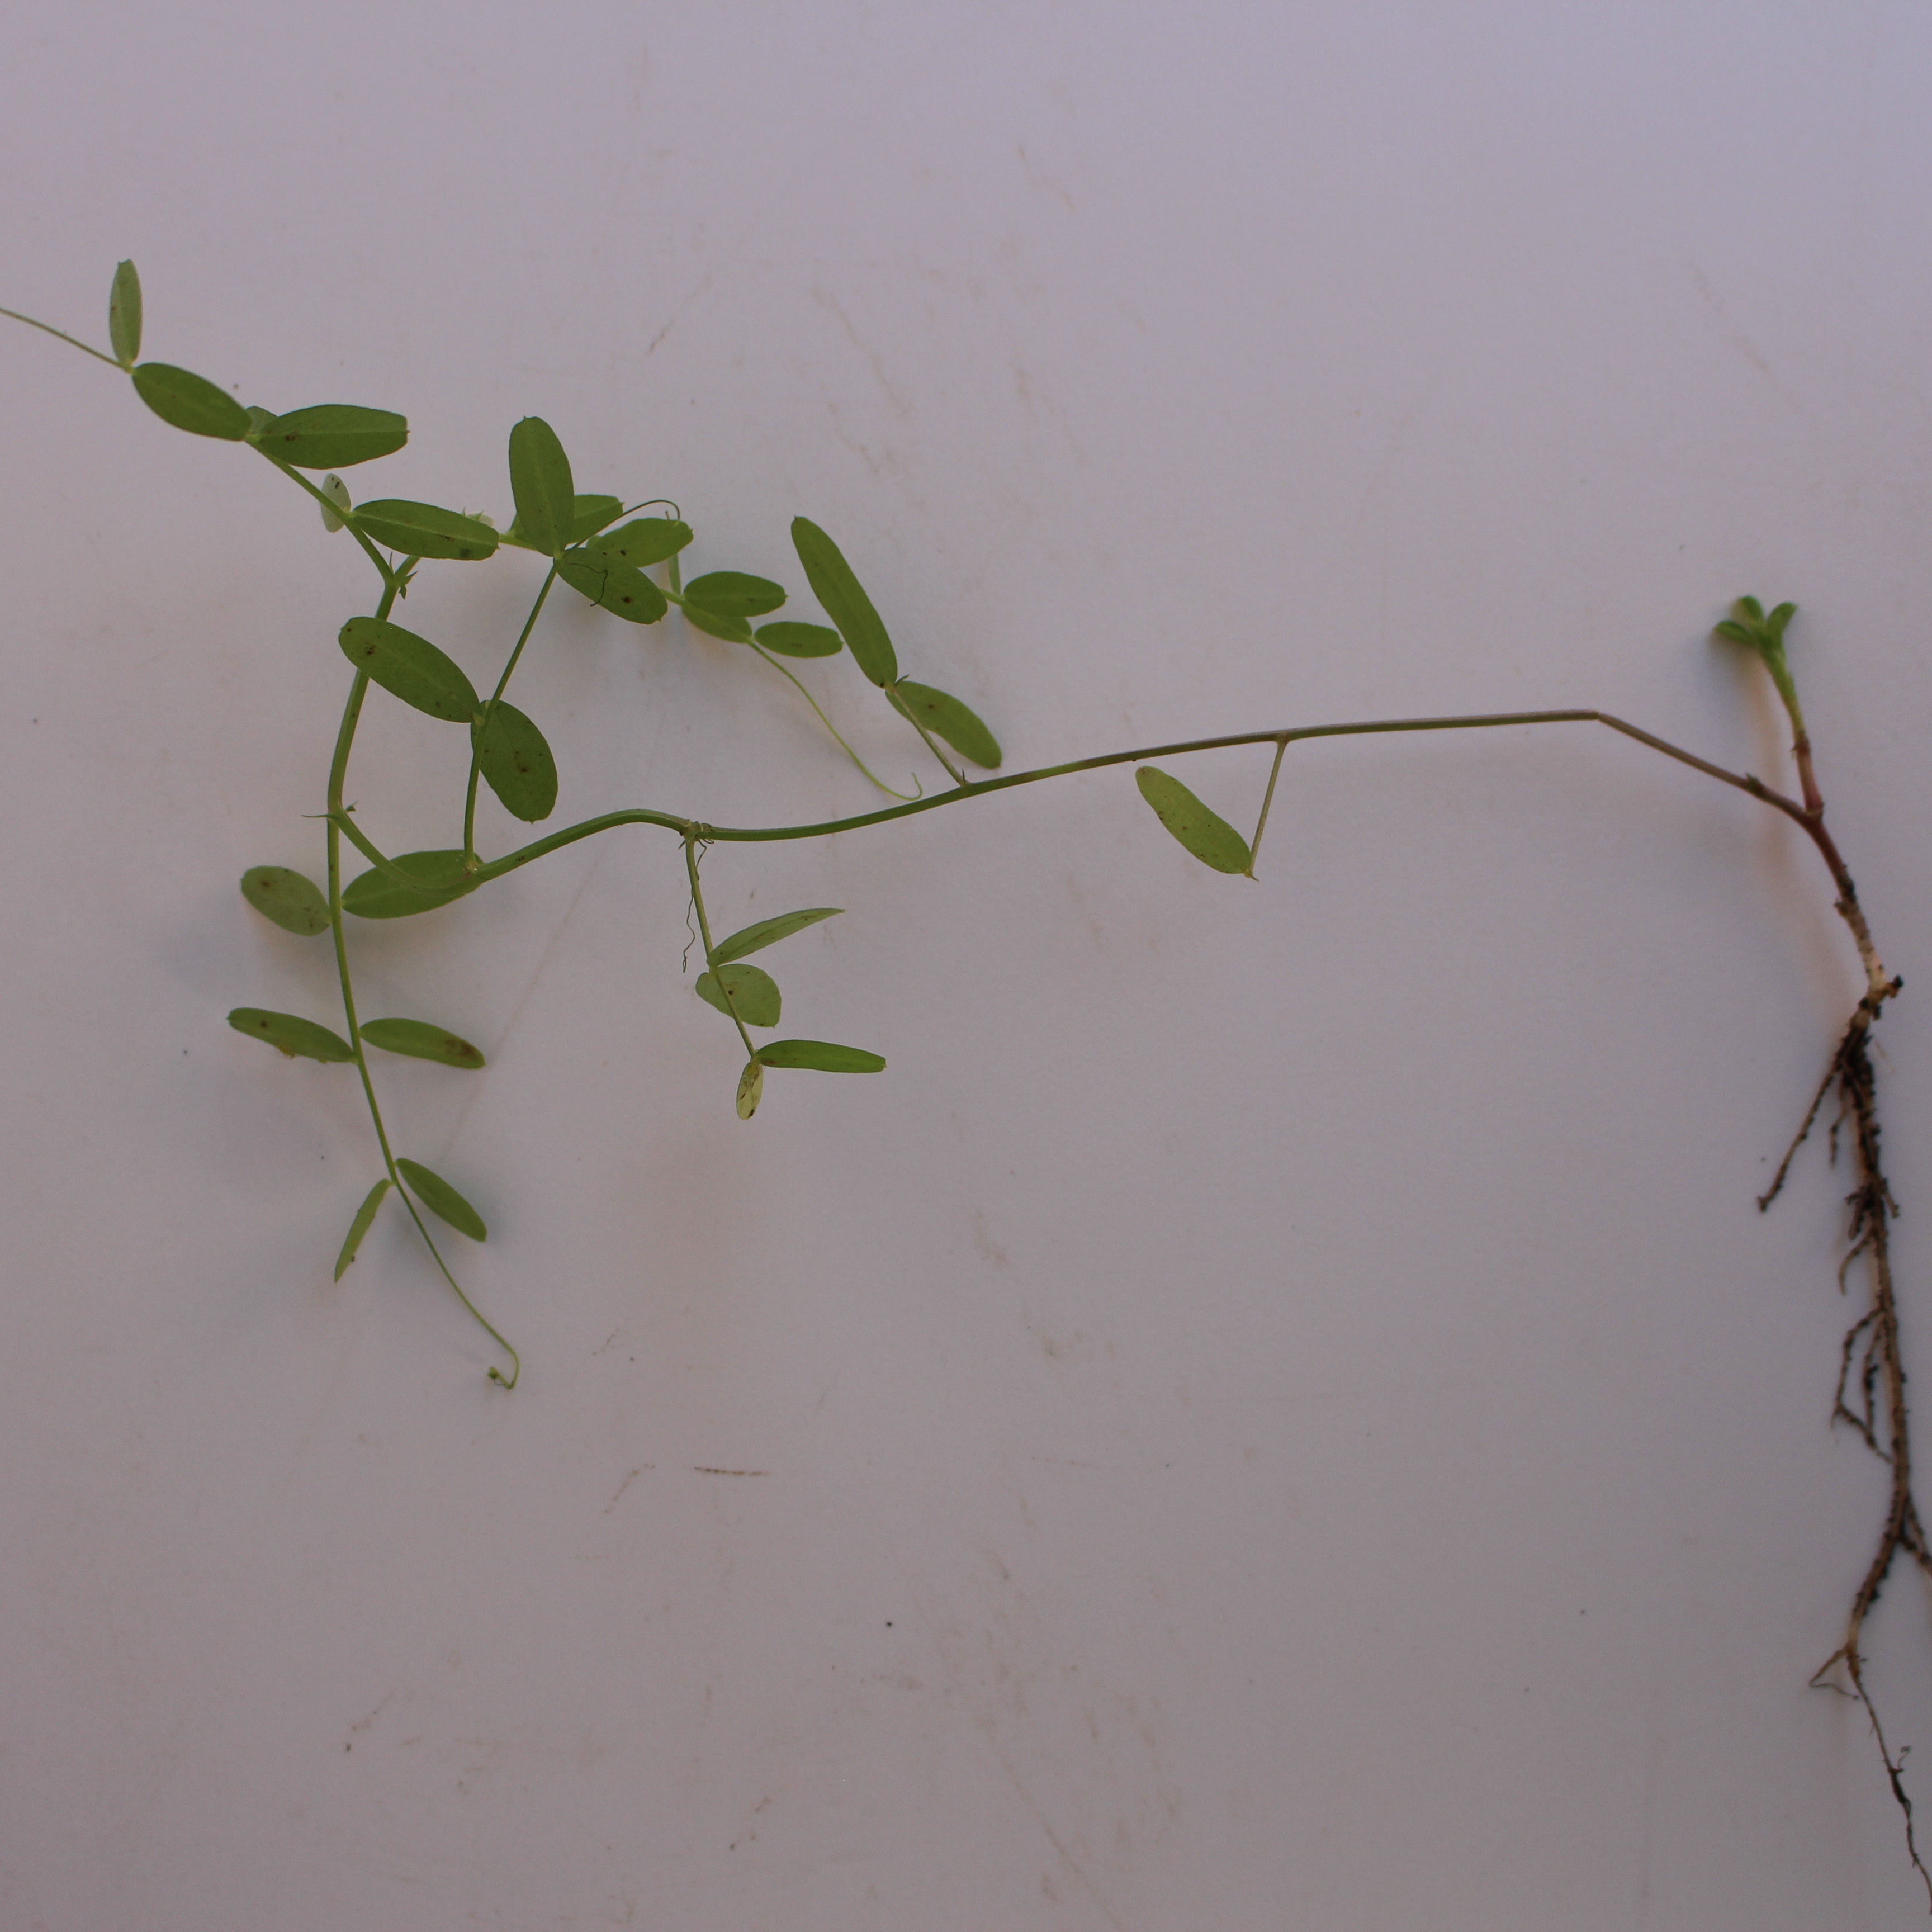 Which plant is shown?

Vicia sativa
